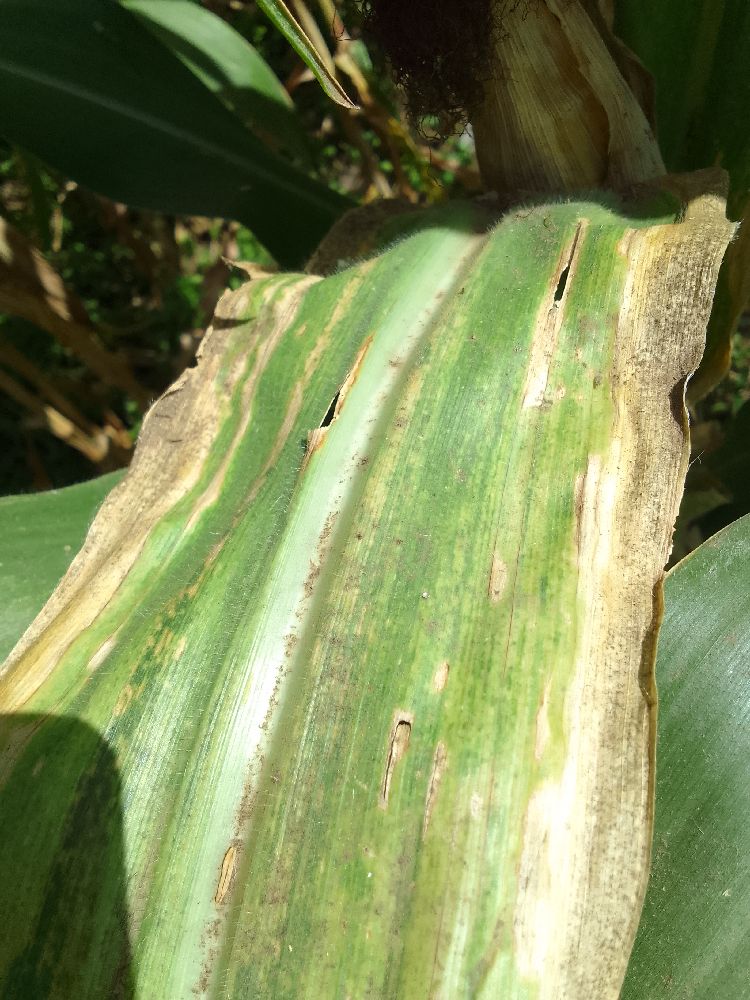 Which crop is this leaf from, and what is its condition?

maize, maize lethal necrosis
